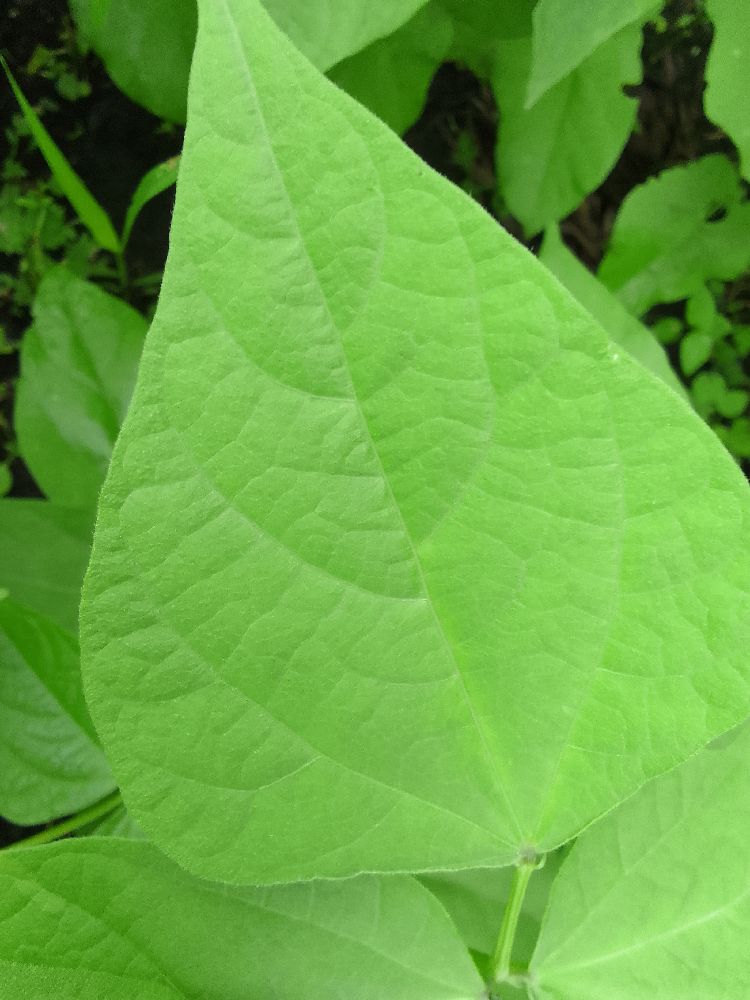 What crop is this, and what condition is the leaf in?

common bean, healthy
